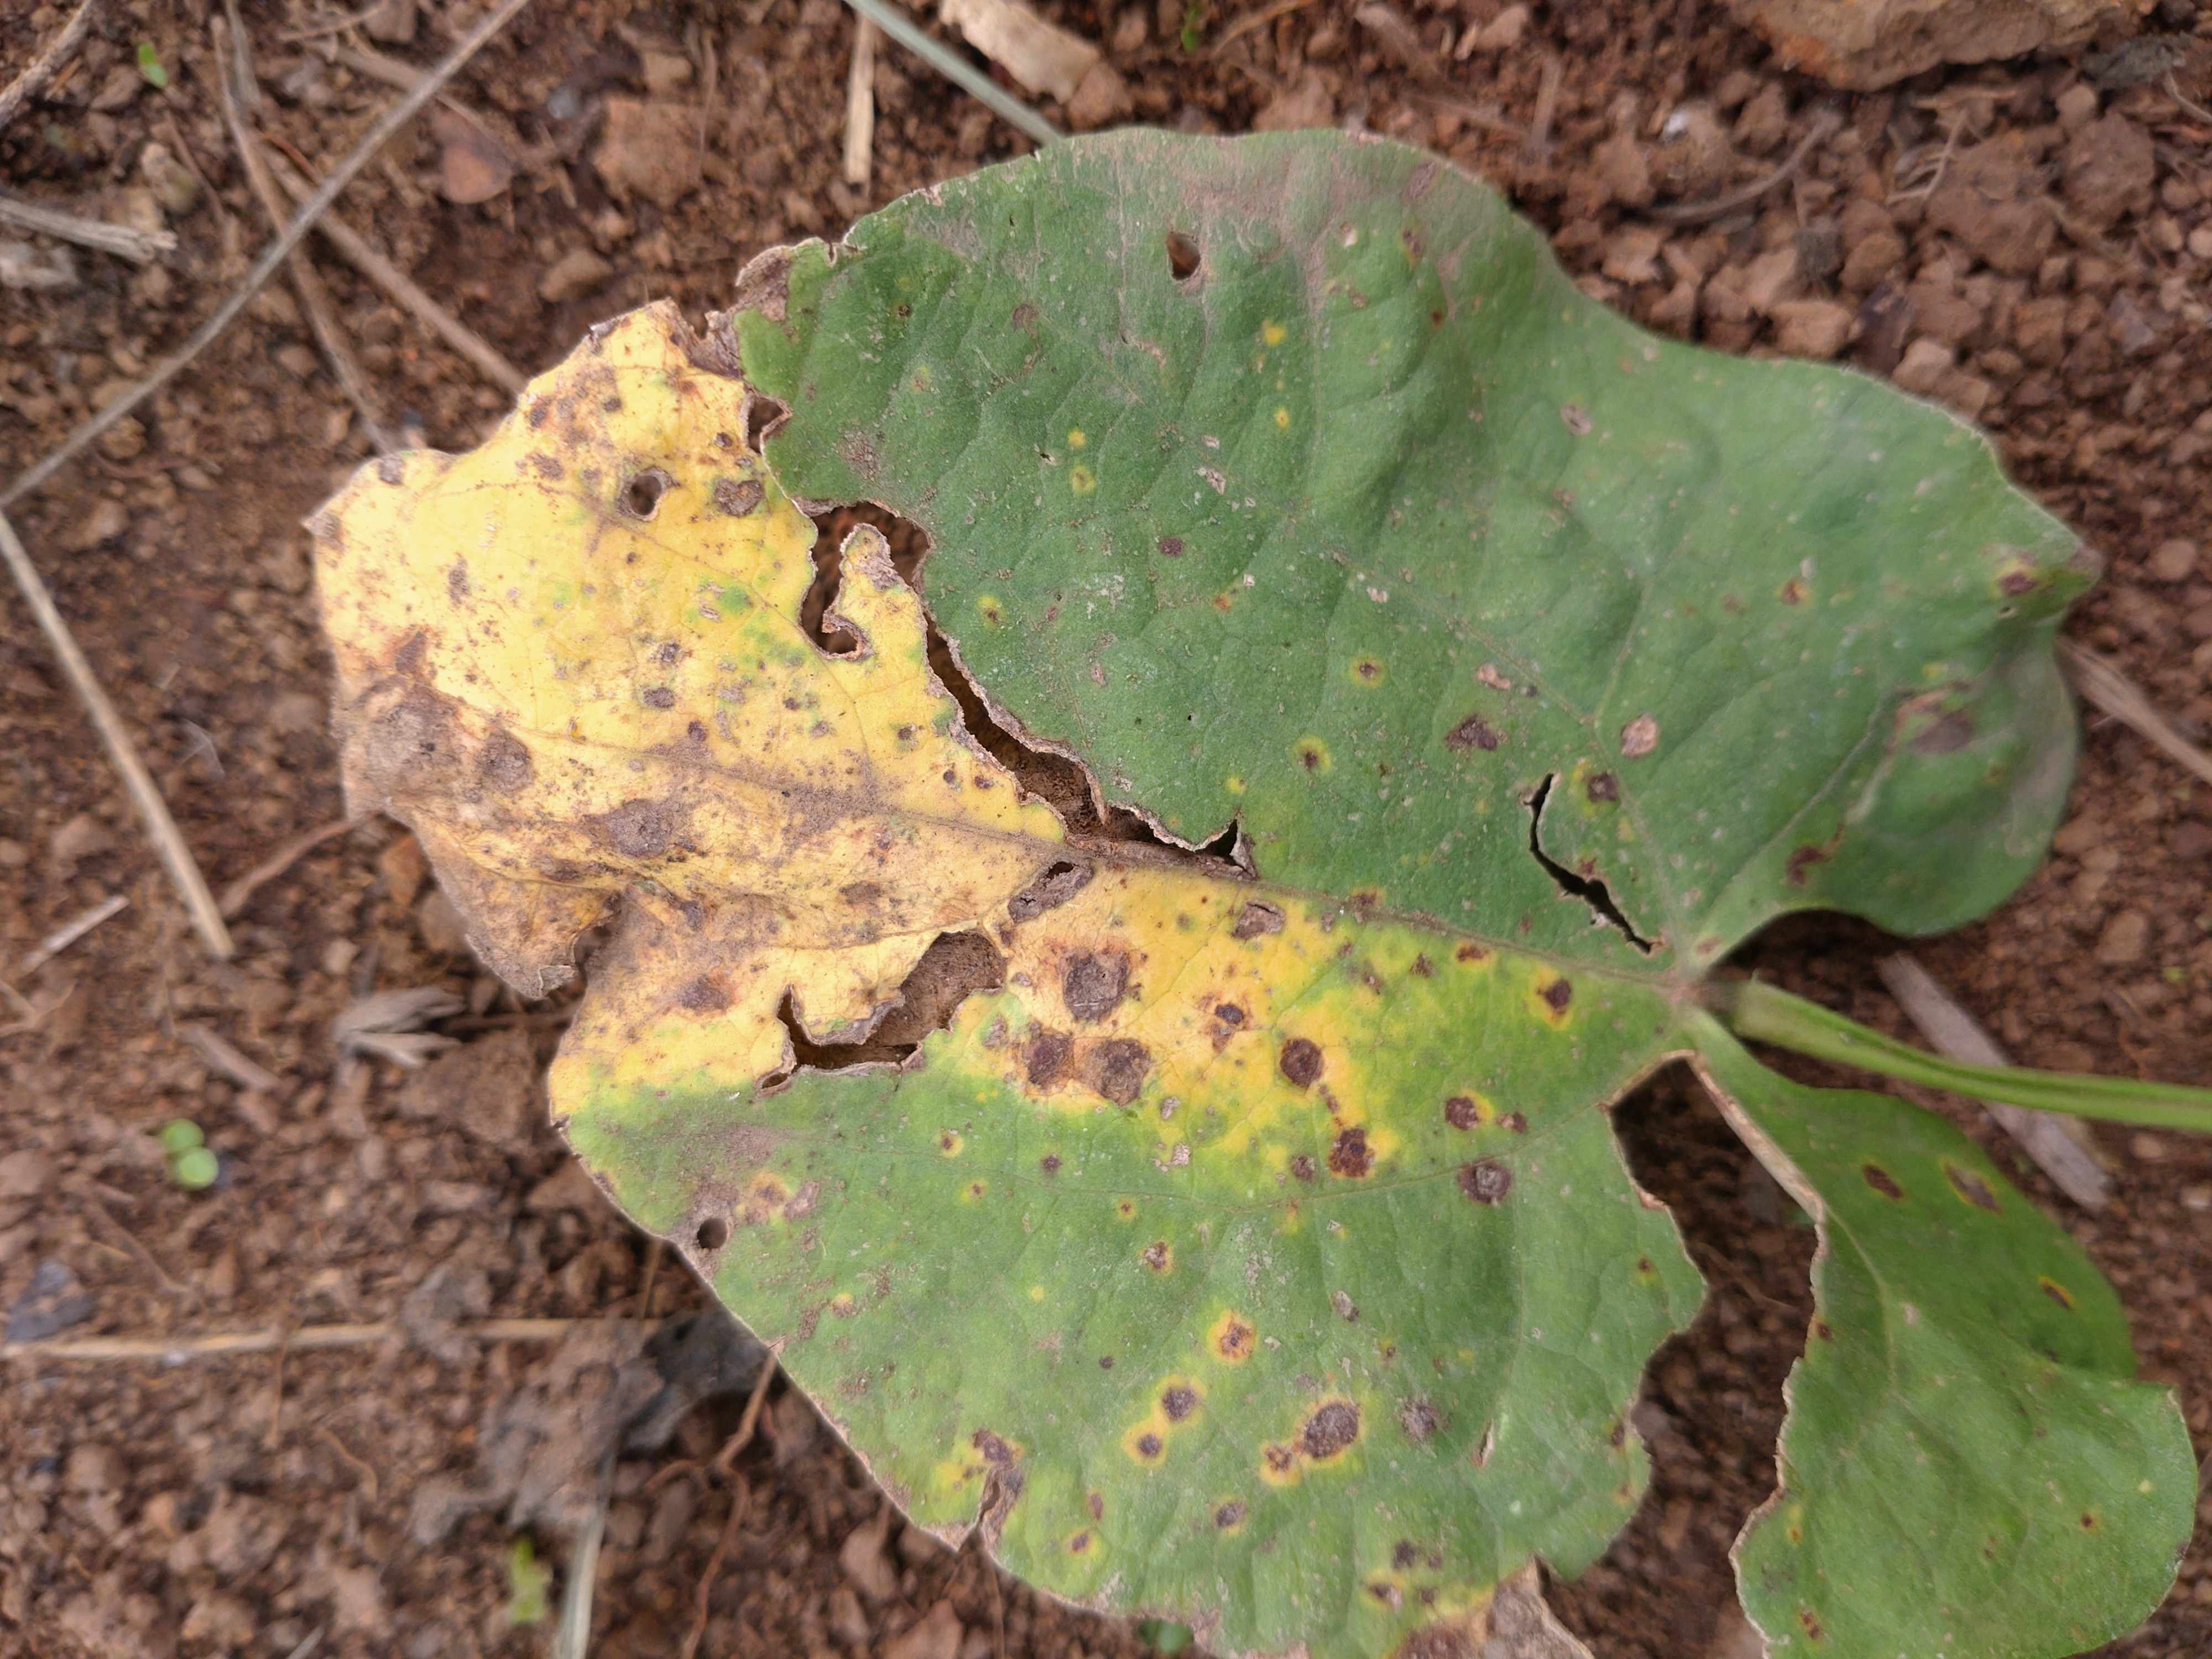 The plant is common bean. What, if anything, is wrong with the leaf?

rust
